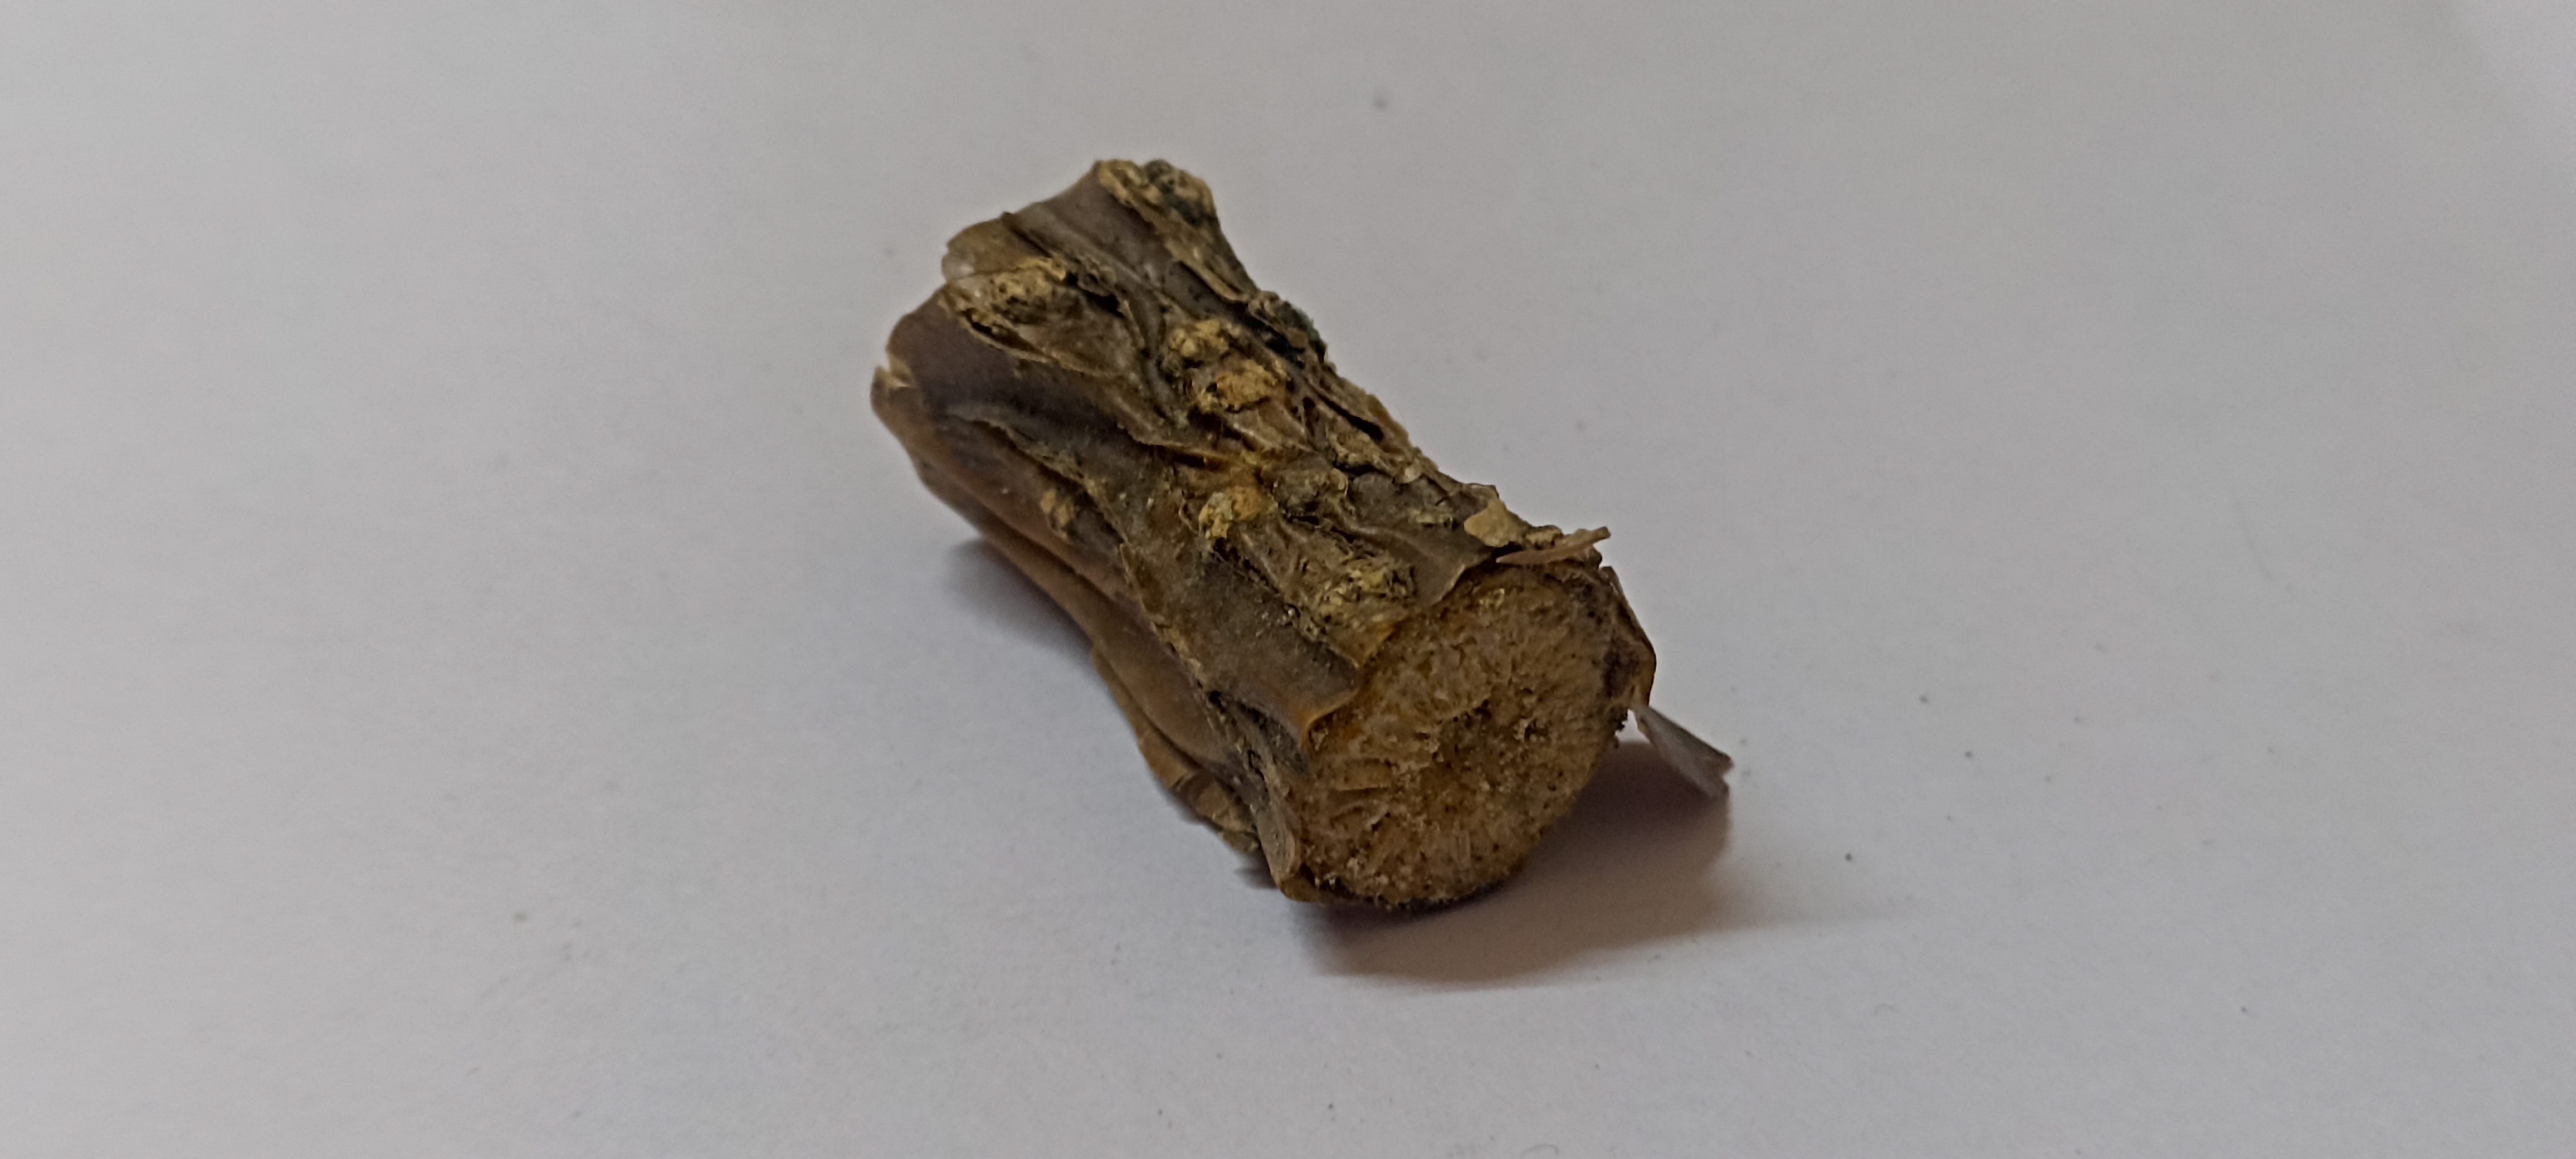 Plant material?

gulvel
